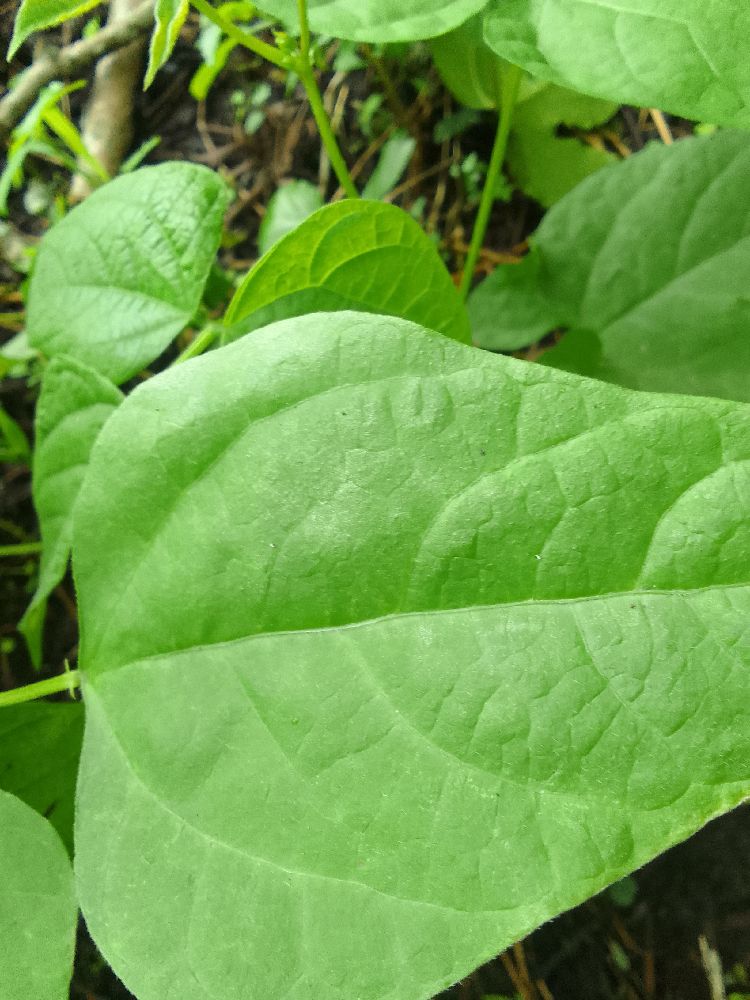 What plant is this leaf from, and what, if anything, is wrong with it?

common bean, healthy
